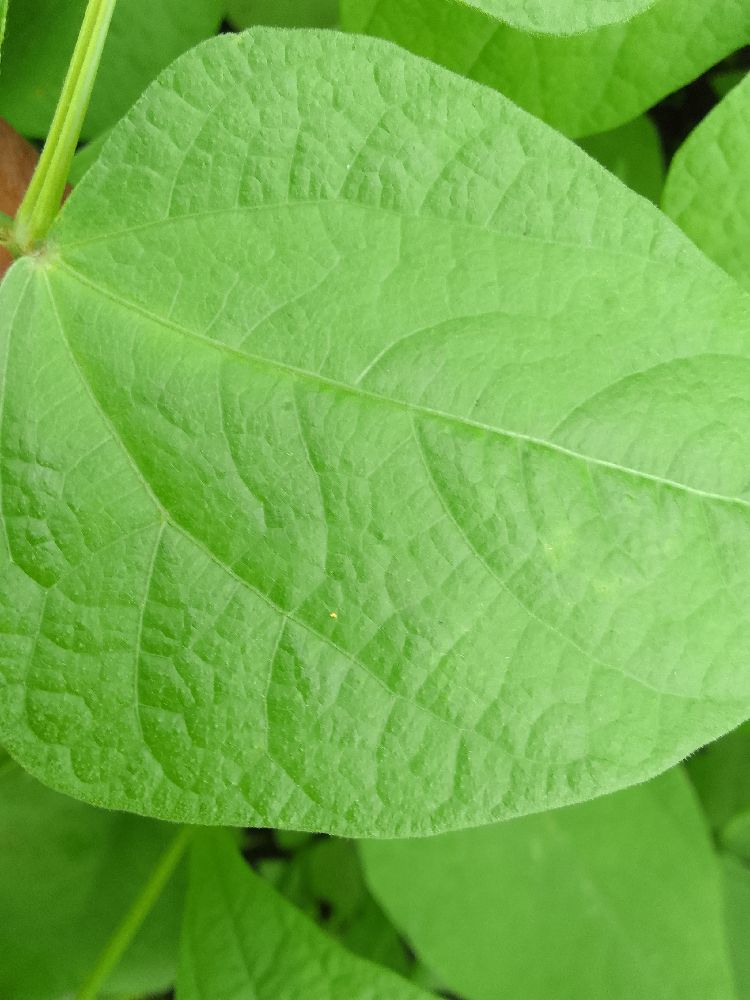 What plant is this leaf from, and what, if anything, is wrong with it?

common bean, healthy
